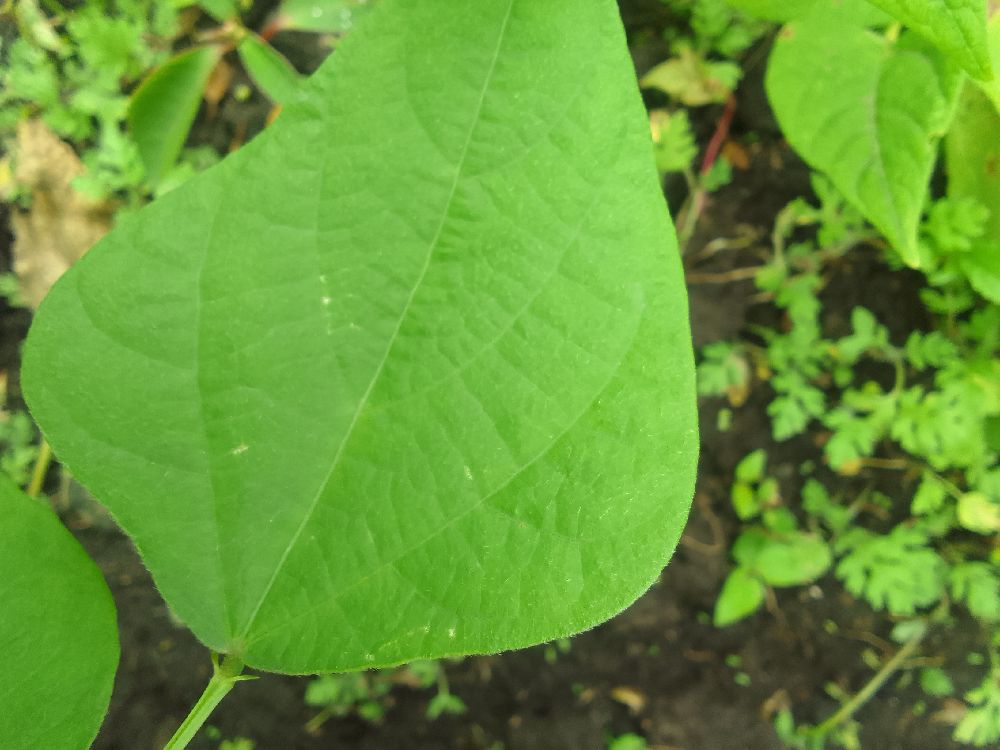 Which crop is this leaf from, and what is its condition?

common bean, healthy
